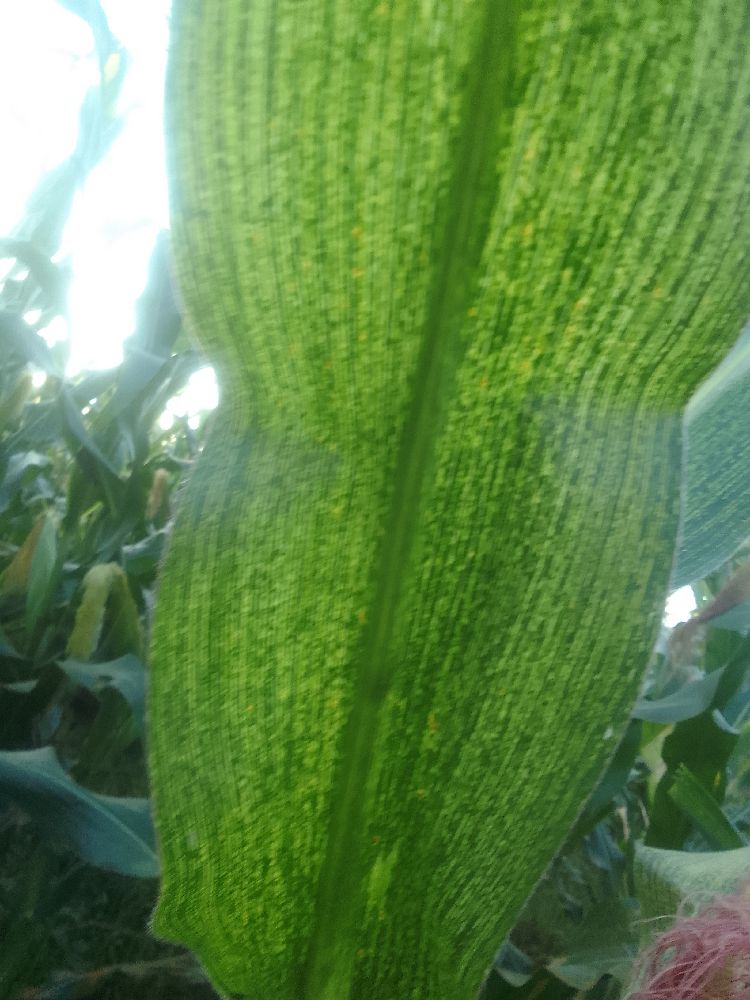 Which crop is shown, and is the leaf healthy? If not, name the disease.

maize, maize streak virus
